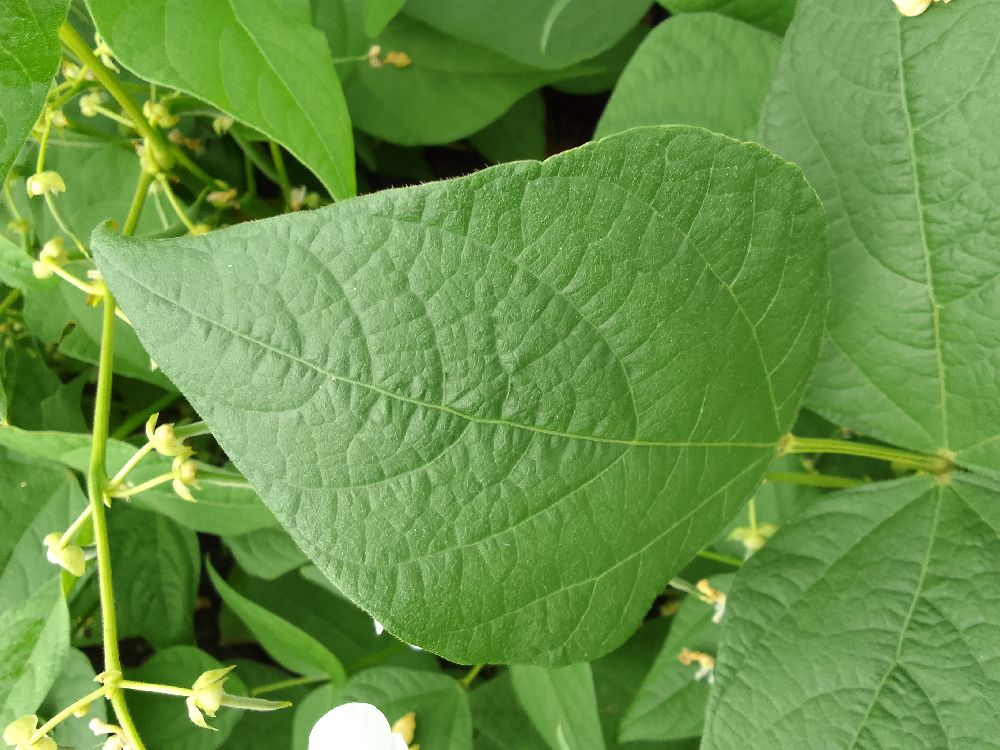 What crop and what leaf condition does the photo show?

common bean, healthy
